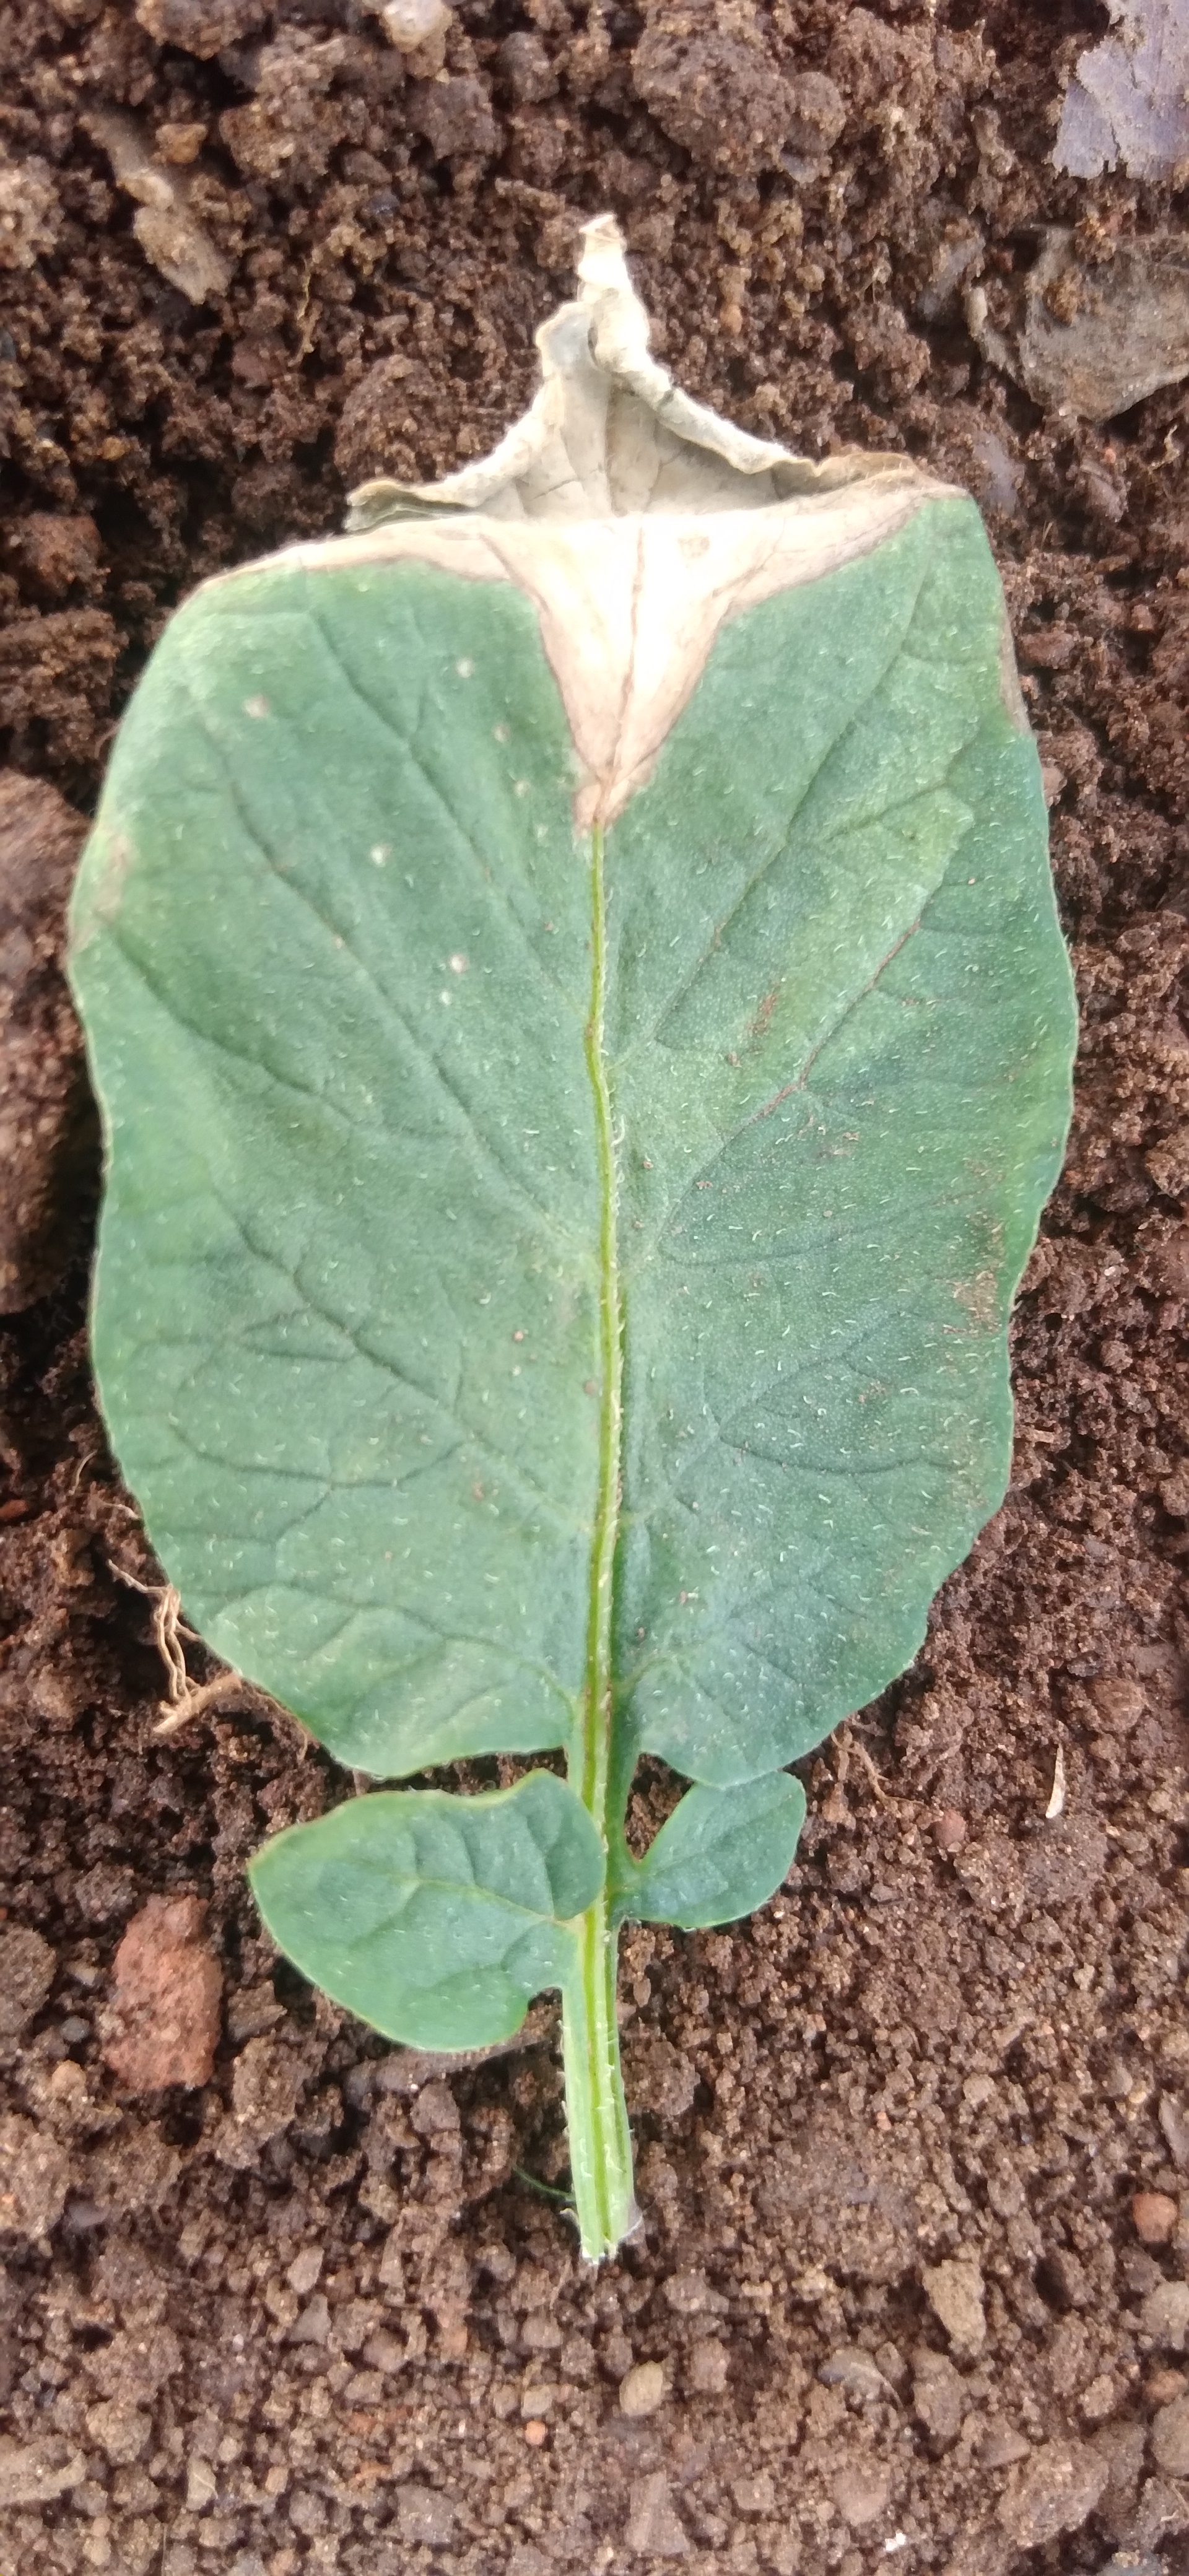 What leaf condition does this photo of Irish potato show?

early blight
